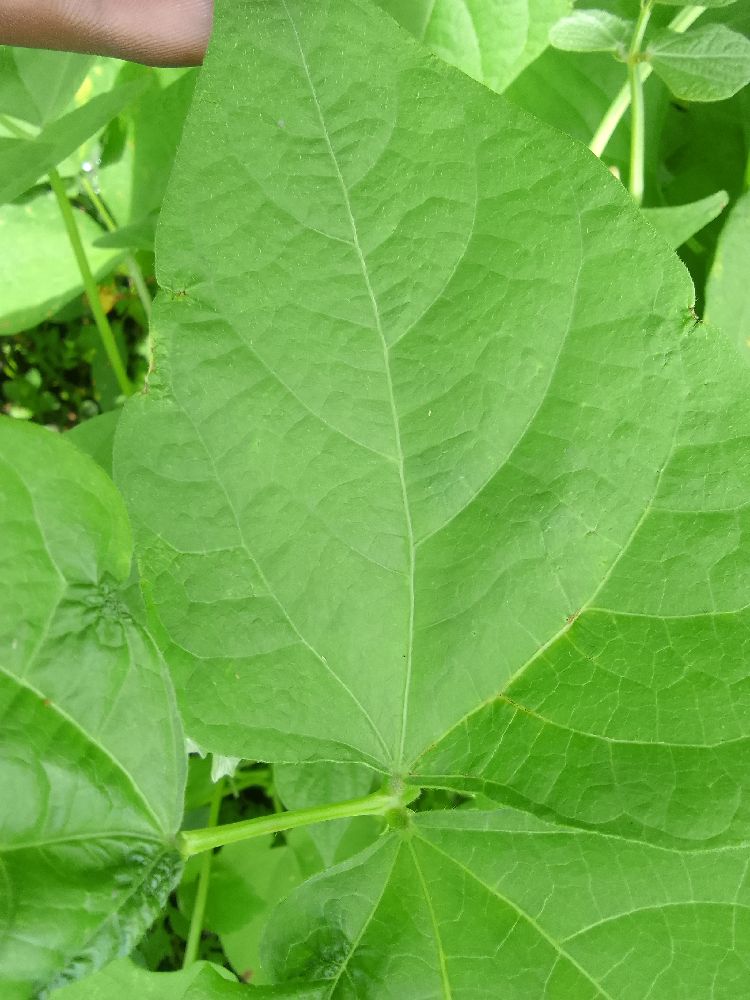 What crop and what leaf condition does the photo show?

common bean, healthy
